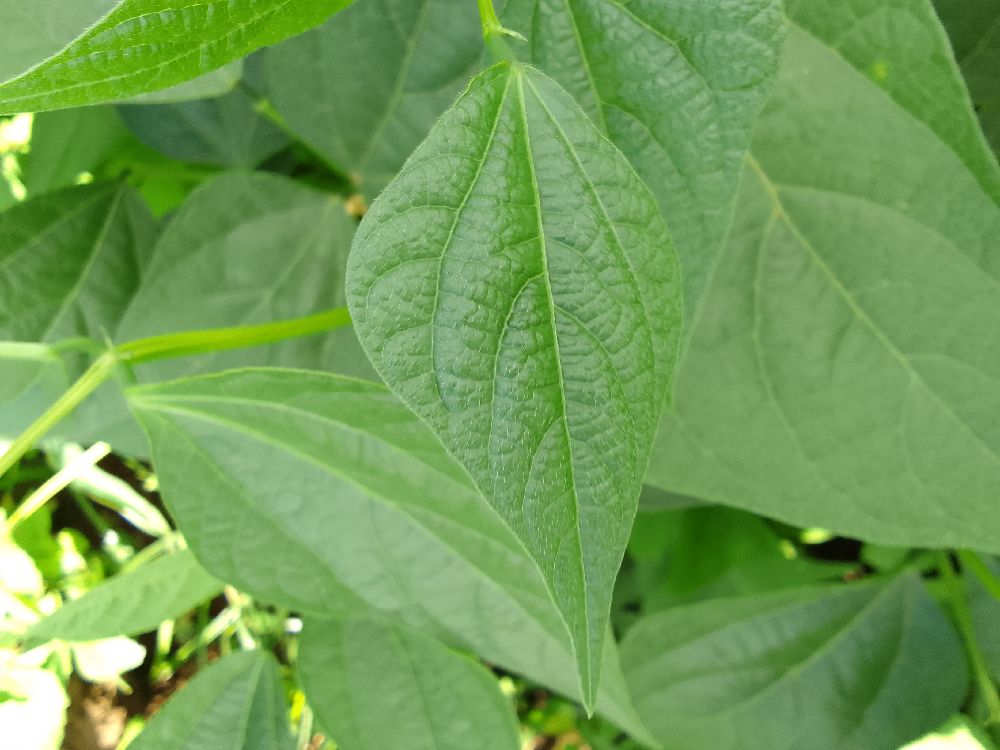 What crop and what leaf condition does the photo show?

common bean, healthy
